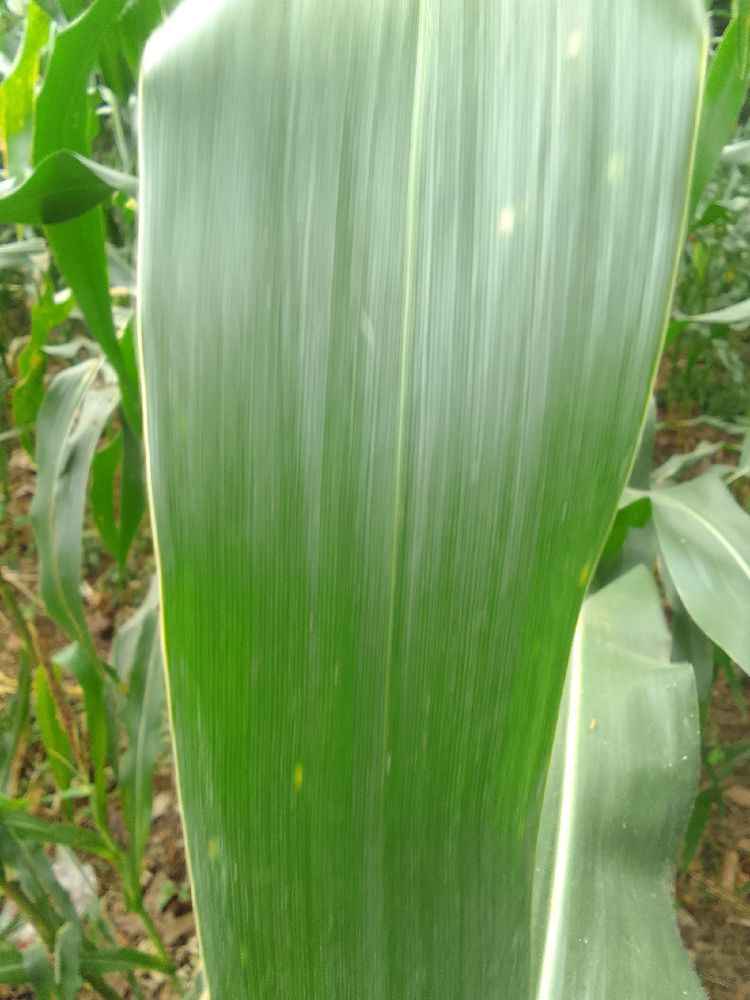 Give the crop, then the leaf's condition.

maize, healthy
